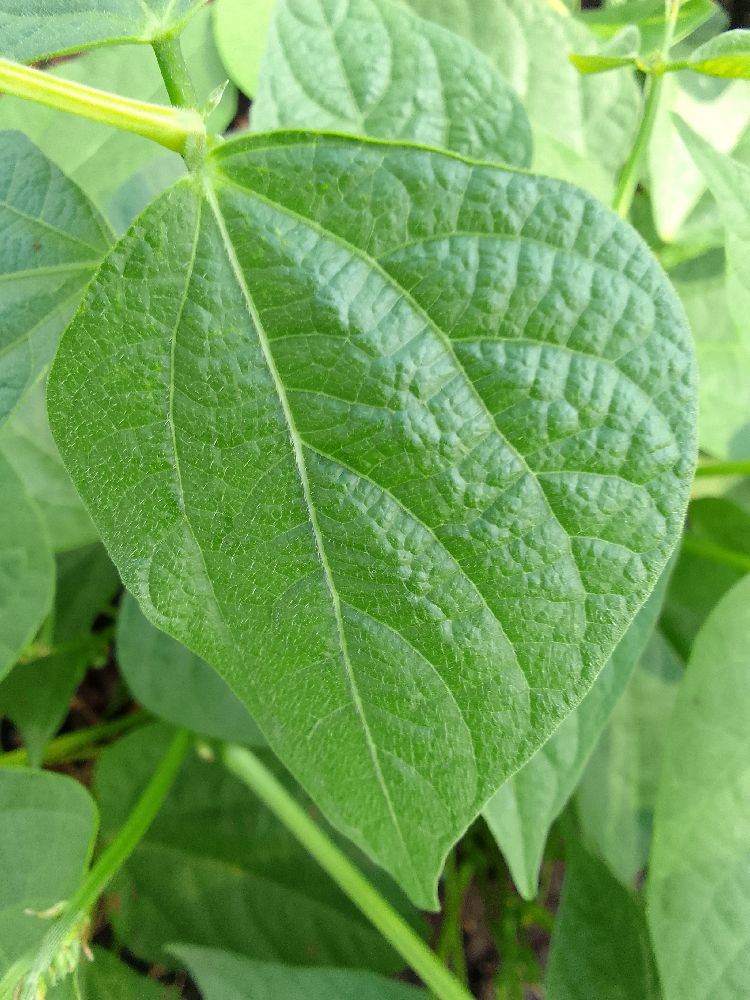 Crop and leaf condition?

common bean, healthy
